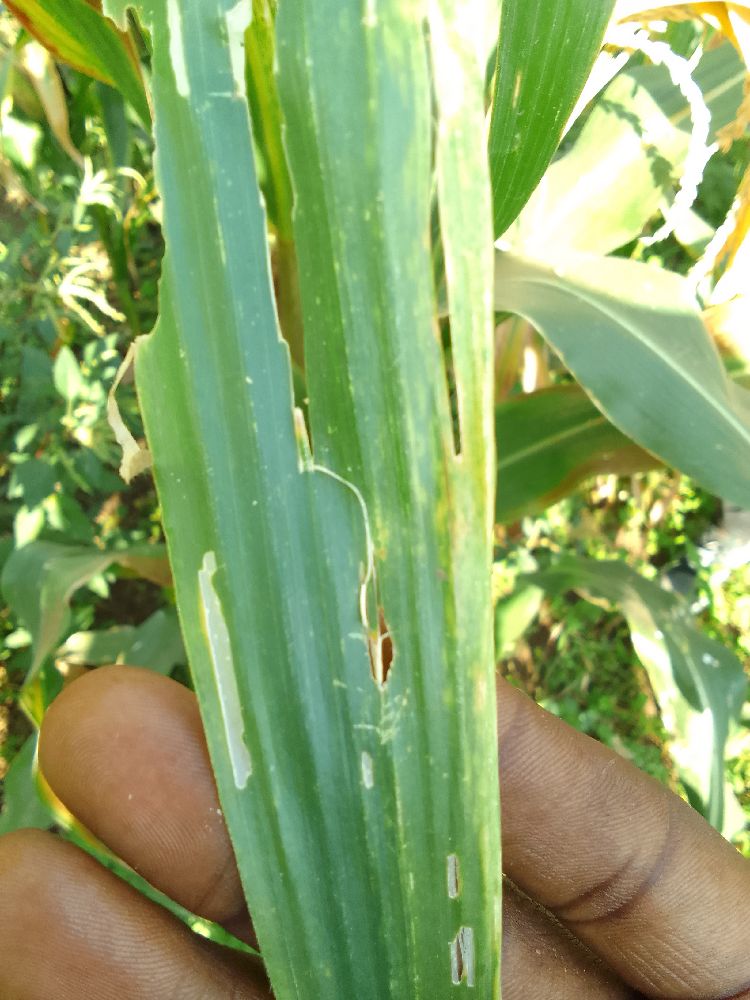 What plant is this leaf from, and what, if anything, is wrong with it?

maize, maize lethal necrosis
